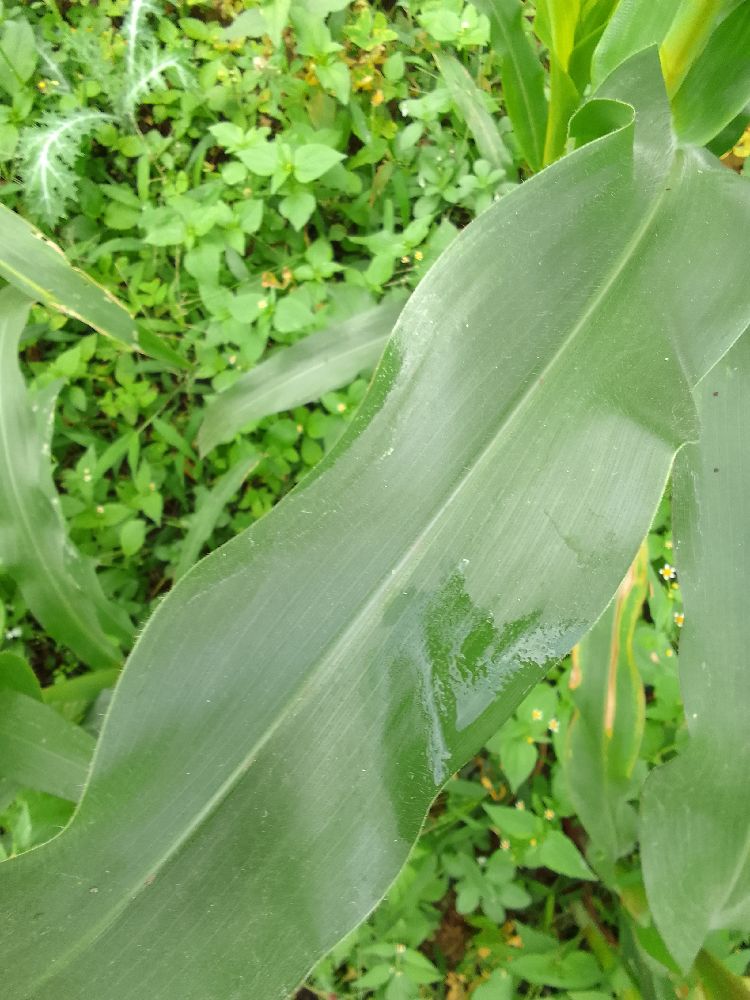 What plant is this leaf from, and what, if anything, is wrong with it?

maize, healthy
